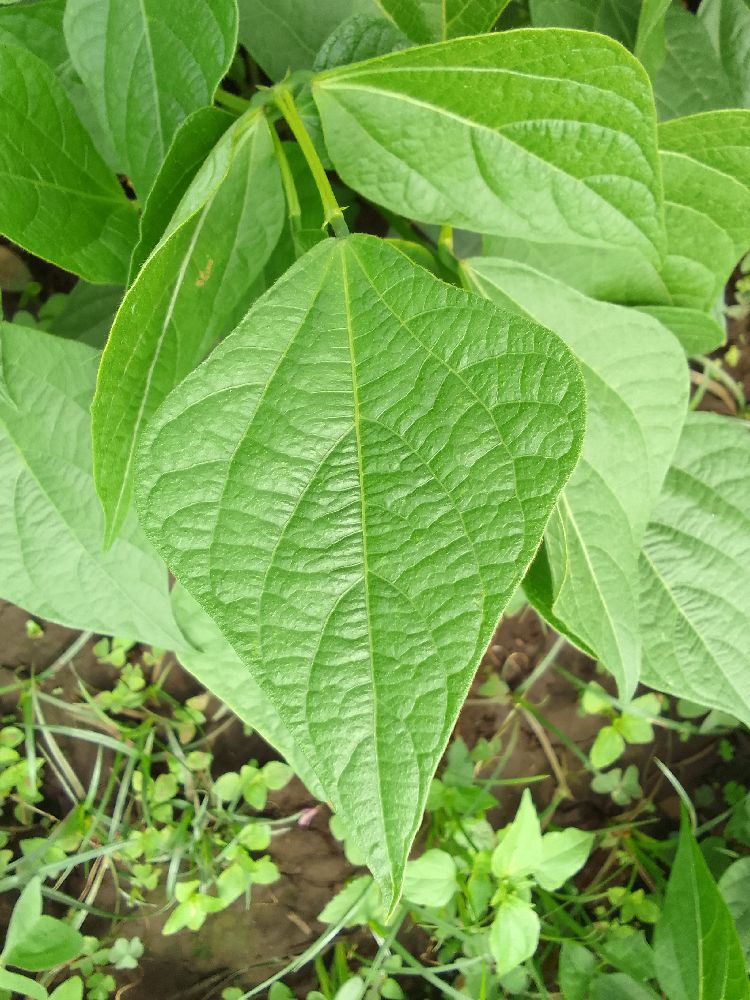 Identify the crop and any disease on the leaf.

common bean, healthy
